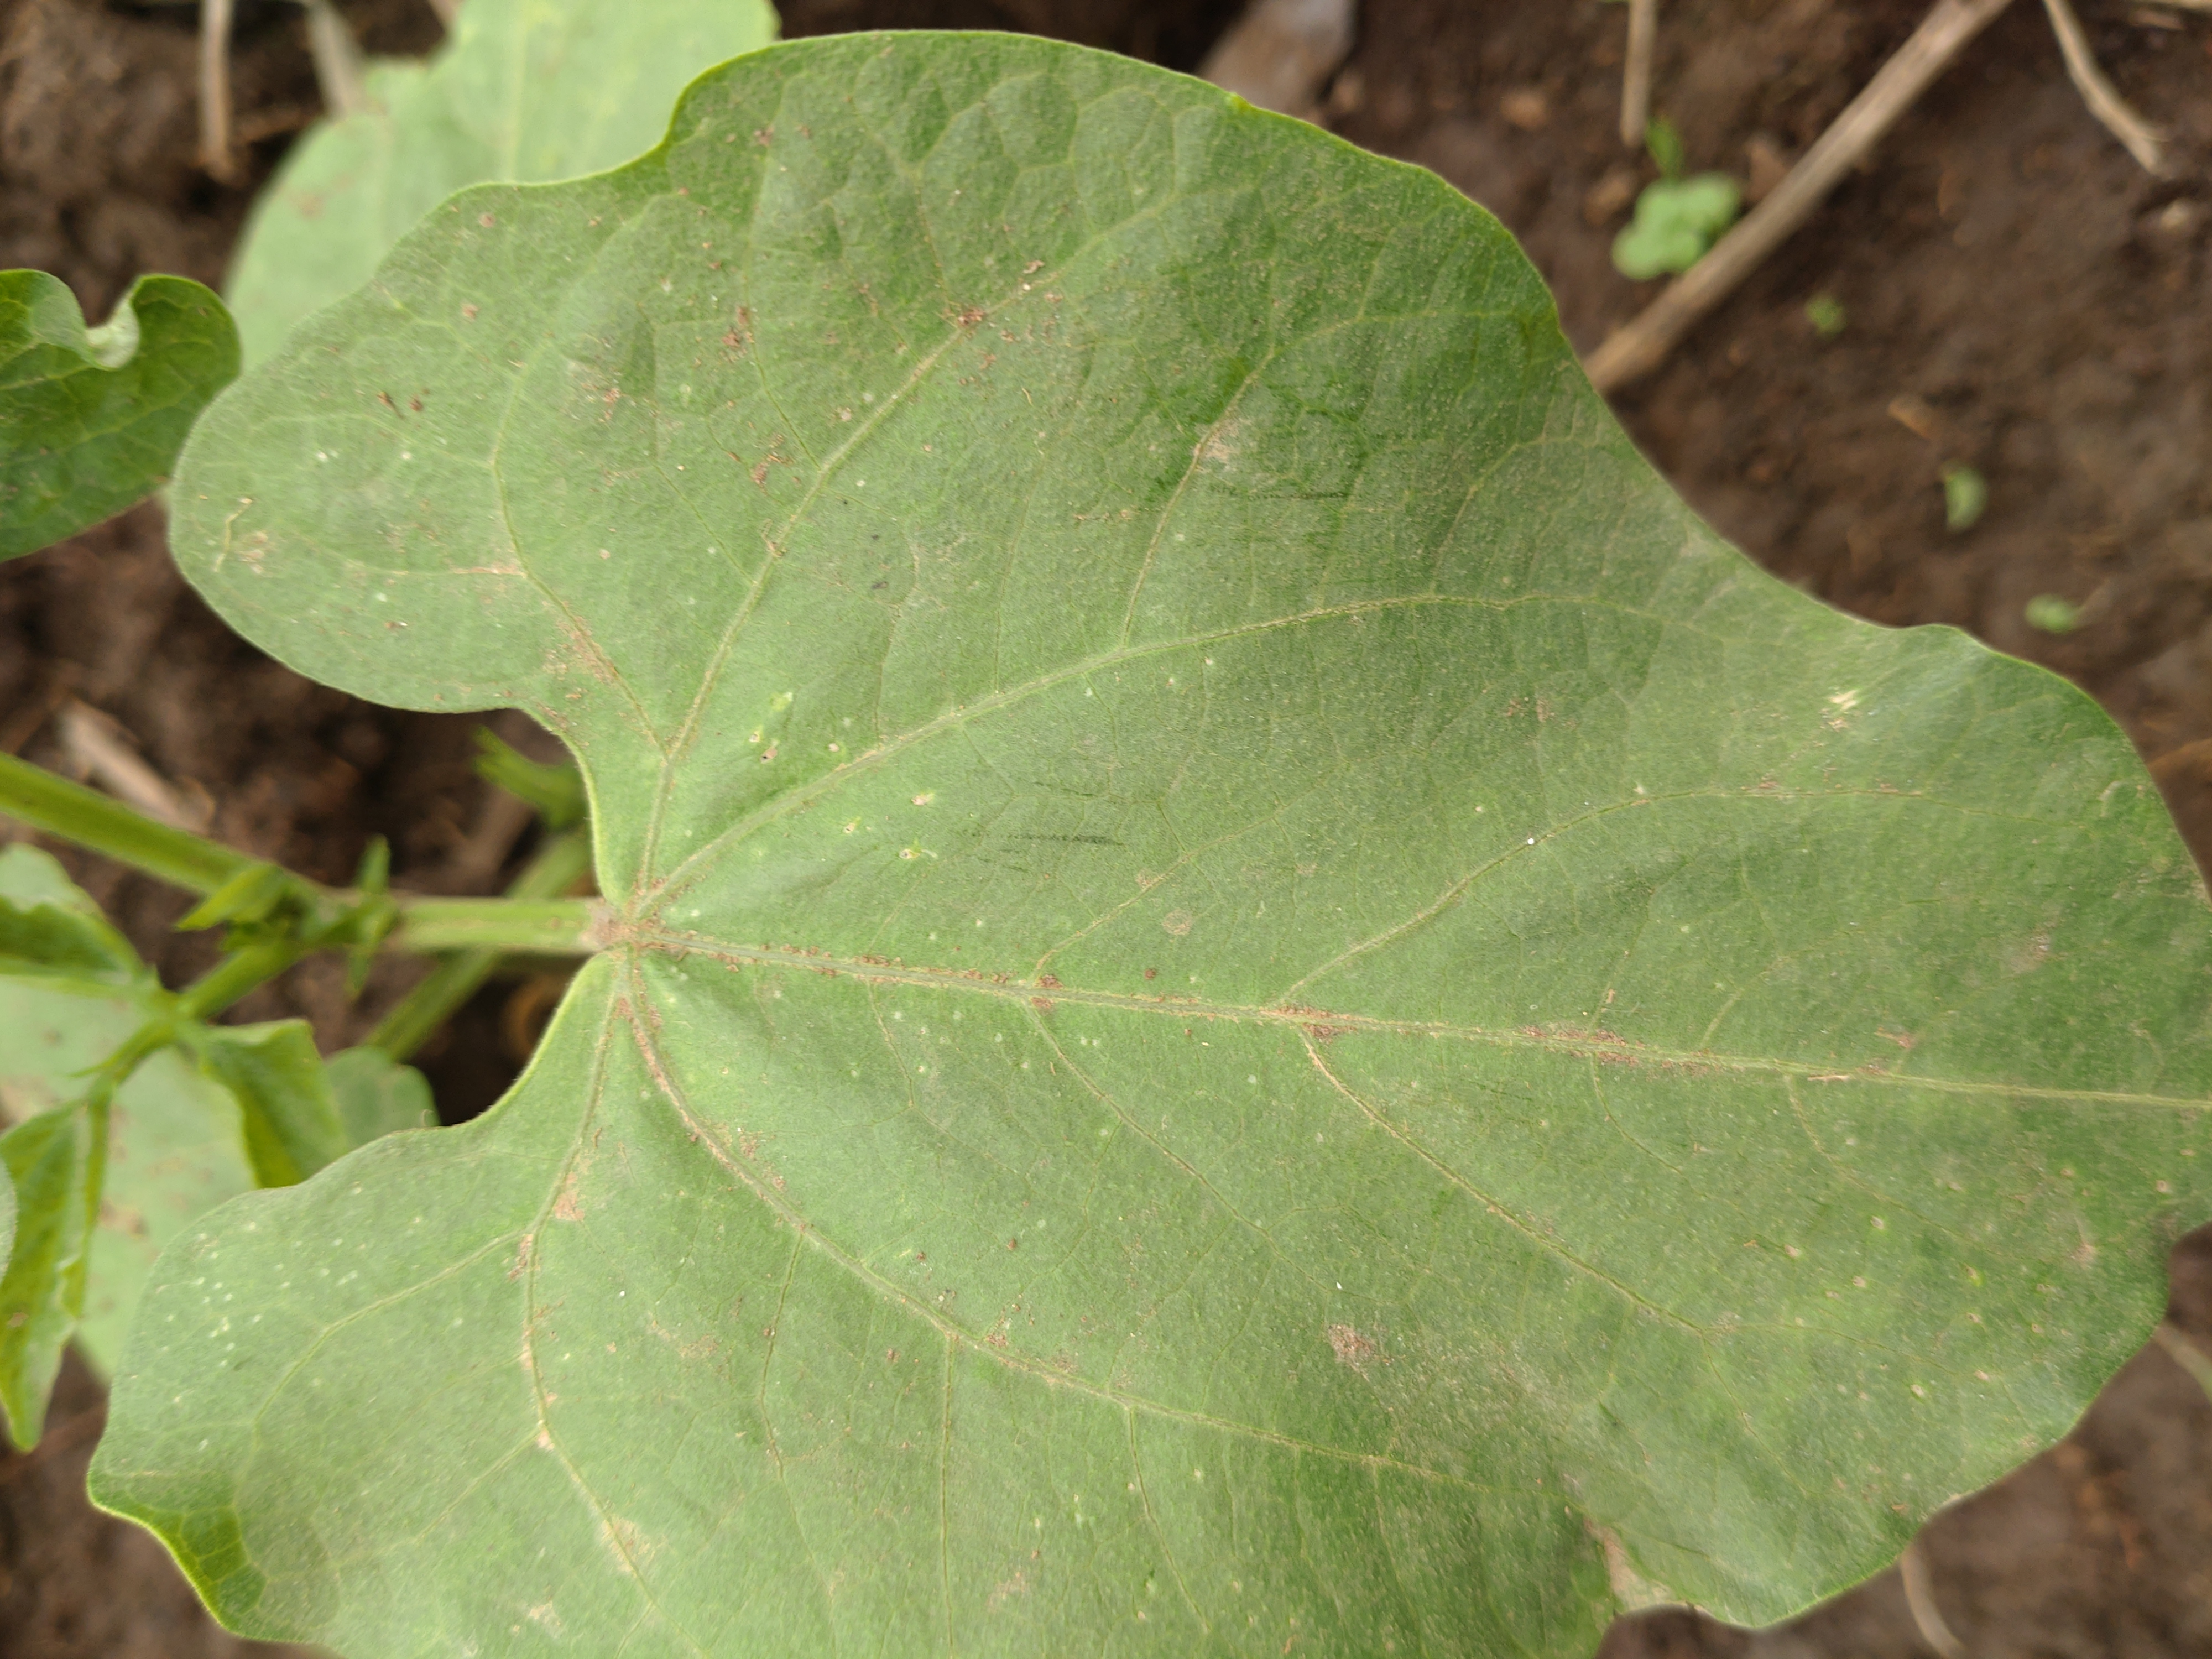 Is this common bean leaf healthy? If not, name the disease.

healthy
